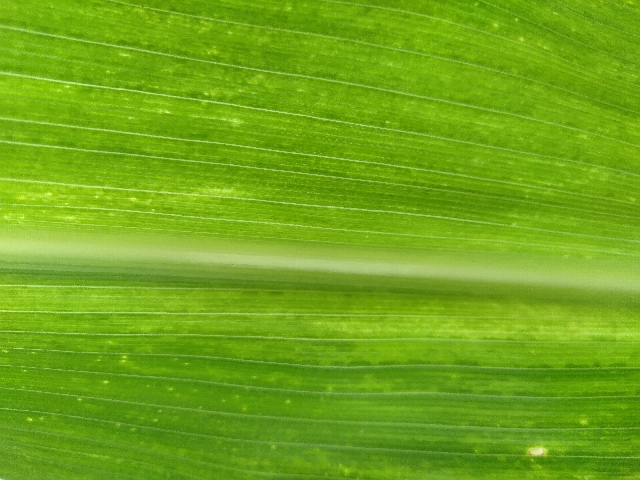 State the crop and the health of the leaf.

maize, maize lethal necrosis
